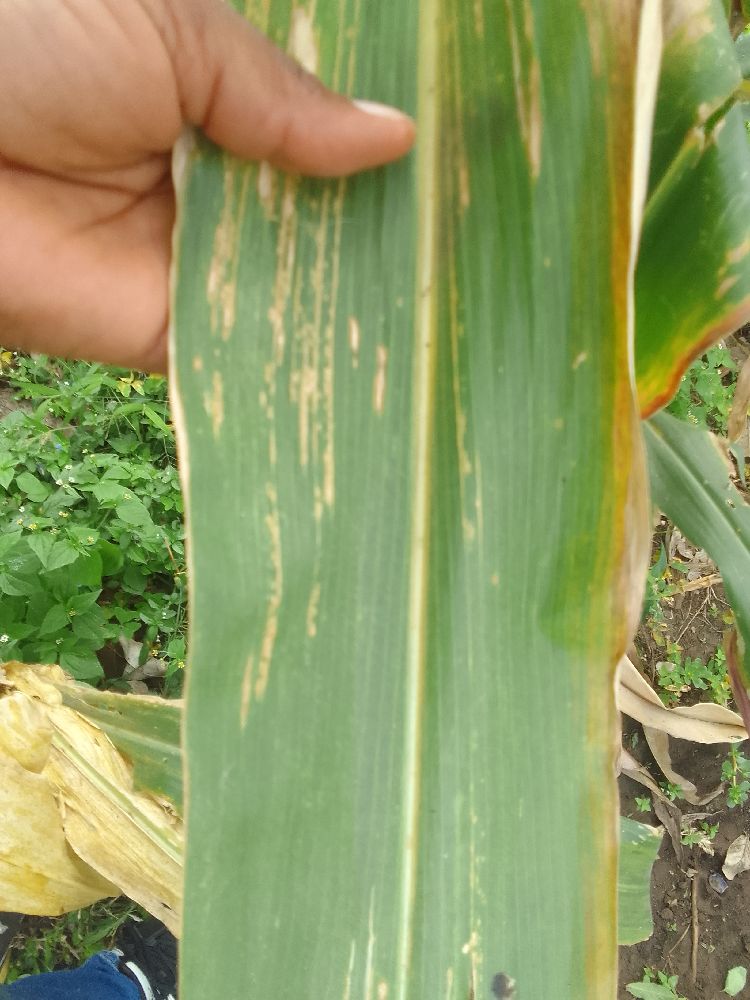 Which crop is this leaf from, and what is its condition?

maize, maize lethal necrosis
